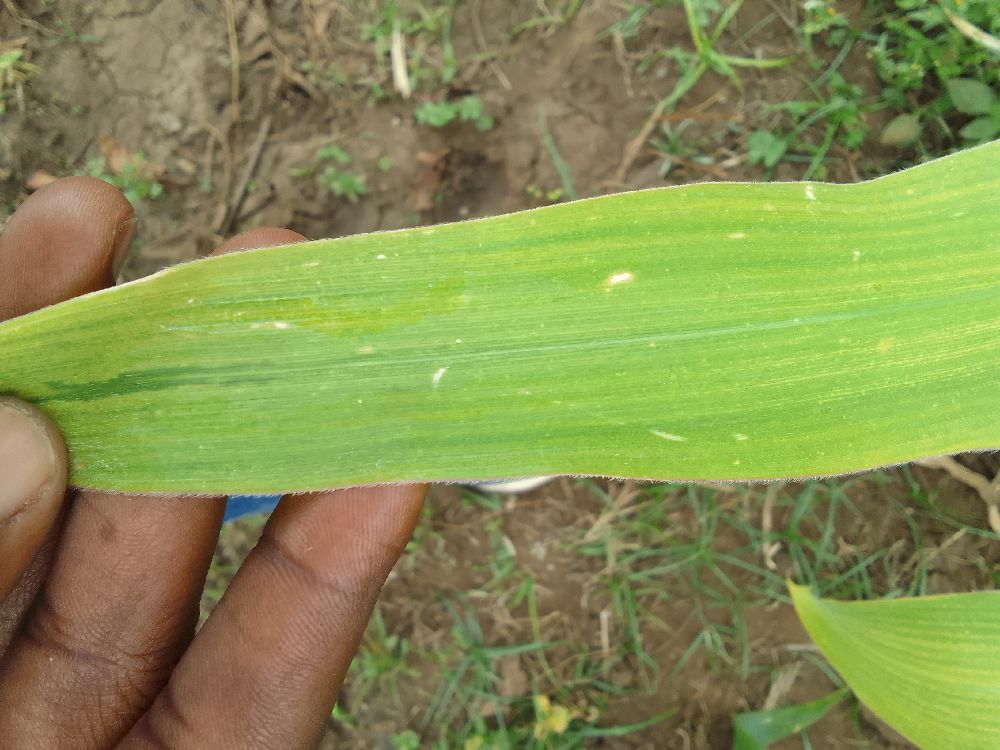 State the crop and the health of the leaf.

maize, maize lethal necrosis
